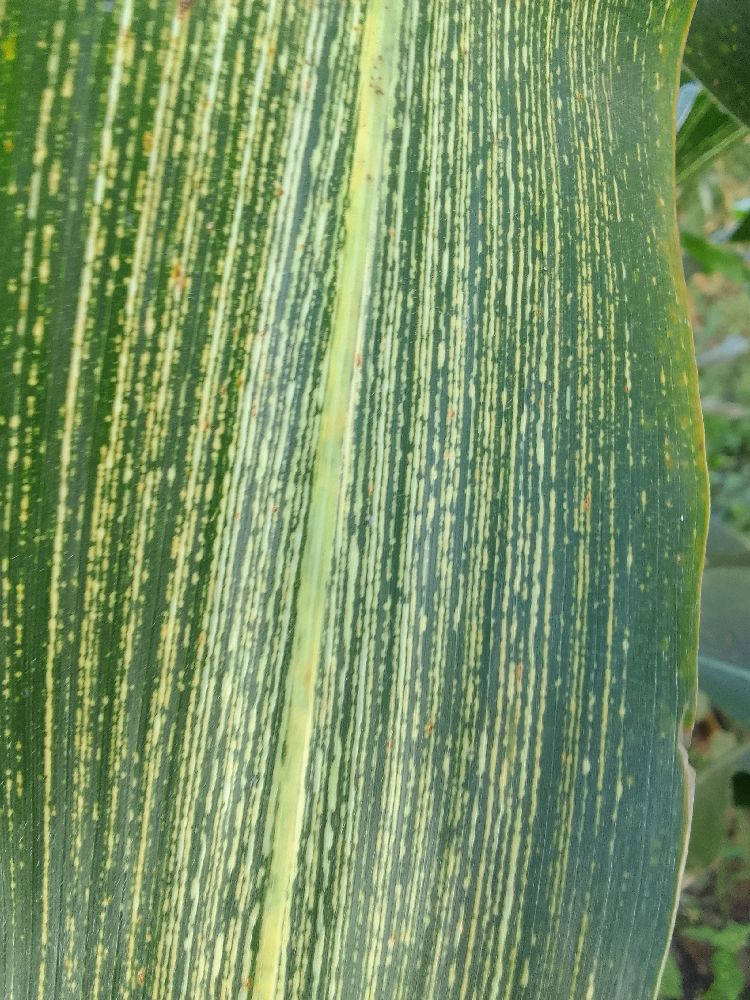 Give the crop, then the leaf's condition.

maize, maize streak virus
